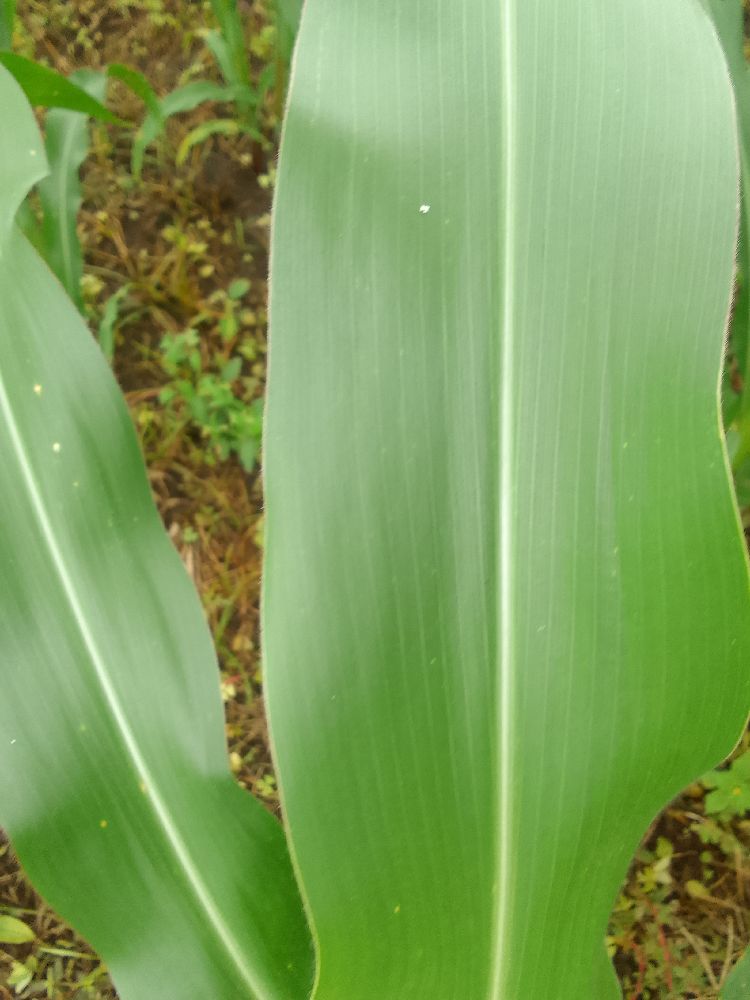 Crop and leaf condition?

maize, healthy
